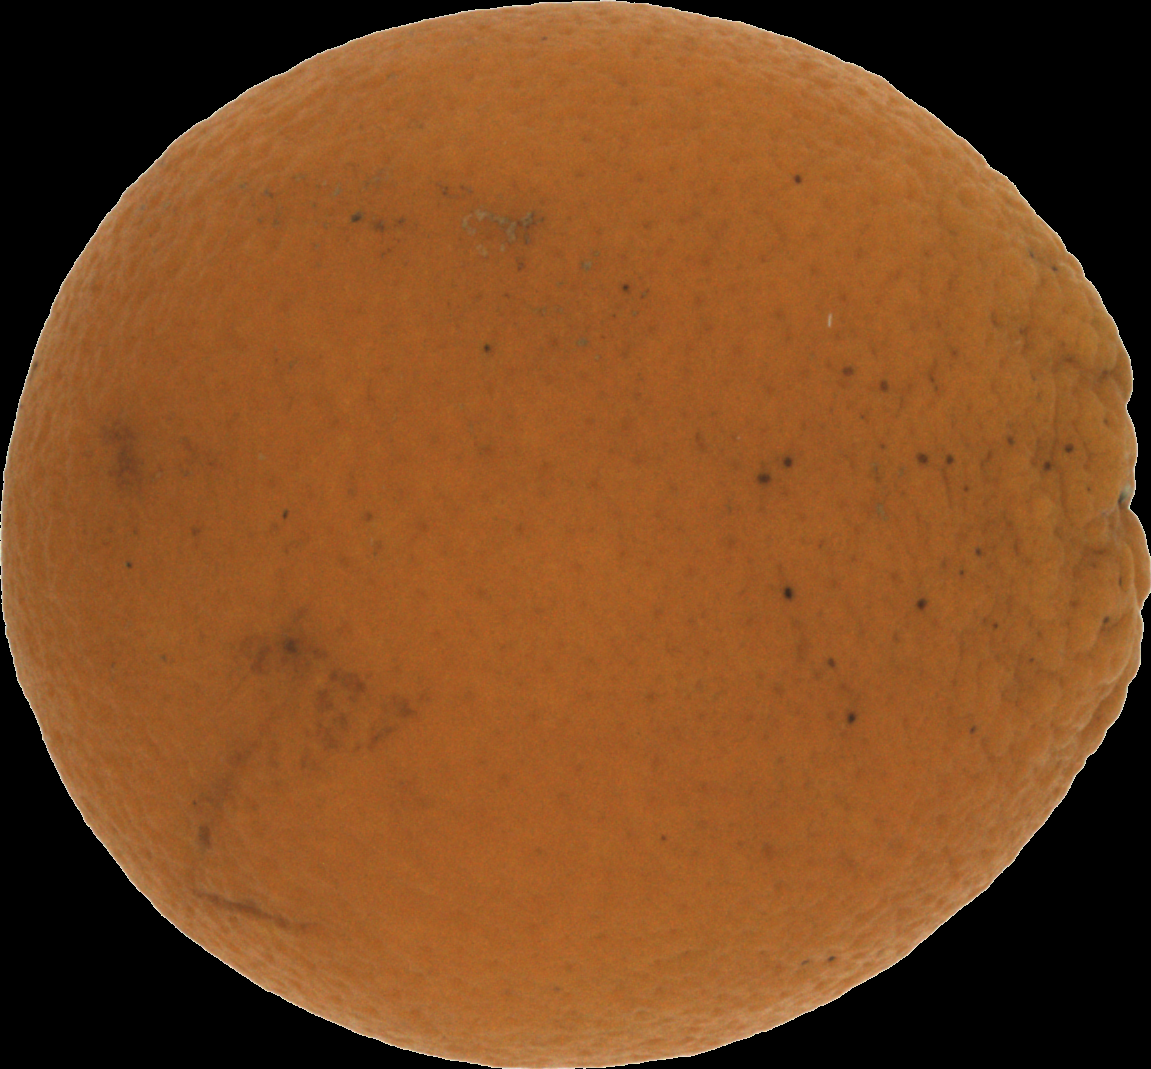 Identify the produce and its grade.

orange, bad
